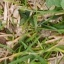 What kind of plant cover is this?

grass
